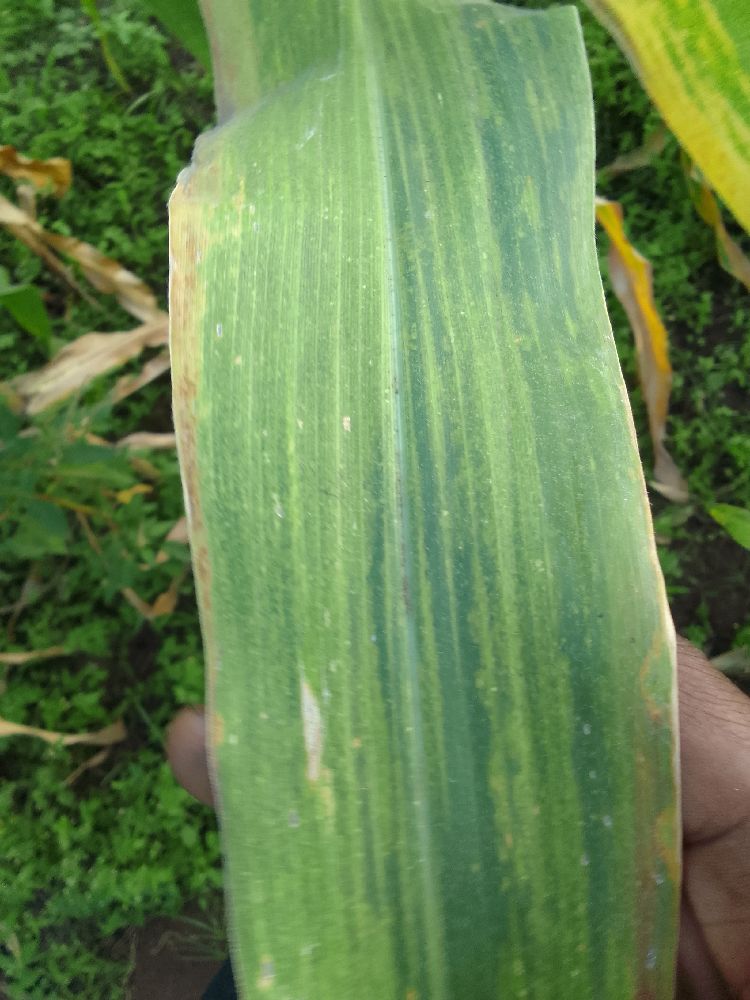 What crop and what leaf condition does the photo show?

maize, maize lethal necrosis
